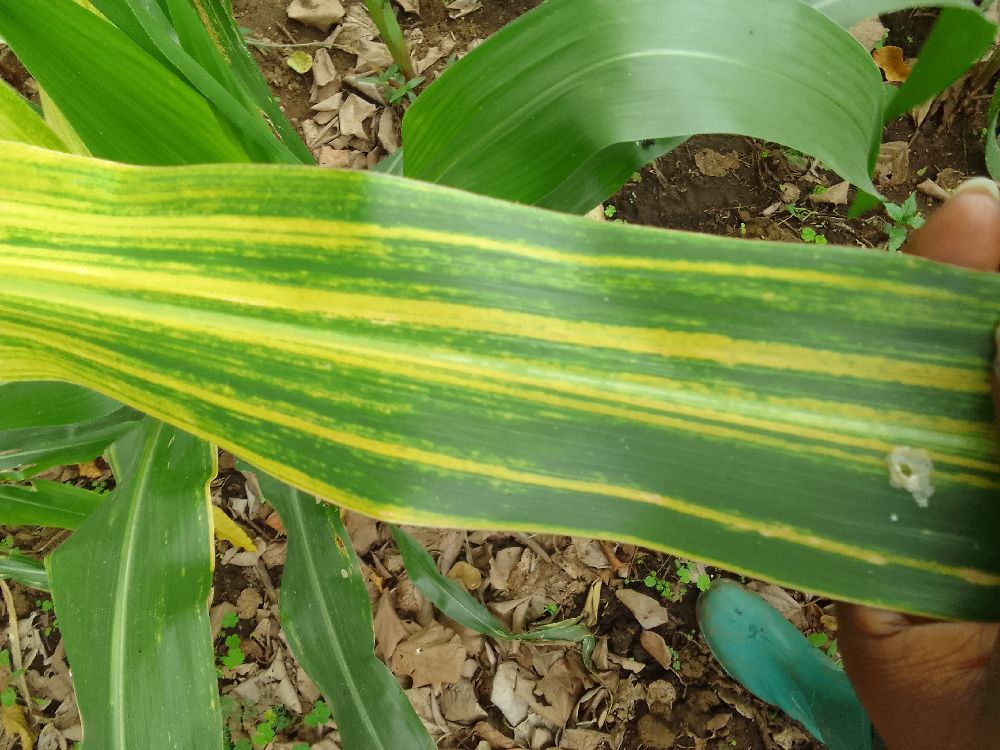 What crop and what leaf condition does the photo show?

maize, maize lethal necrosis
